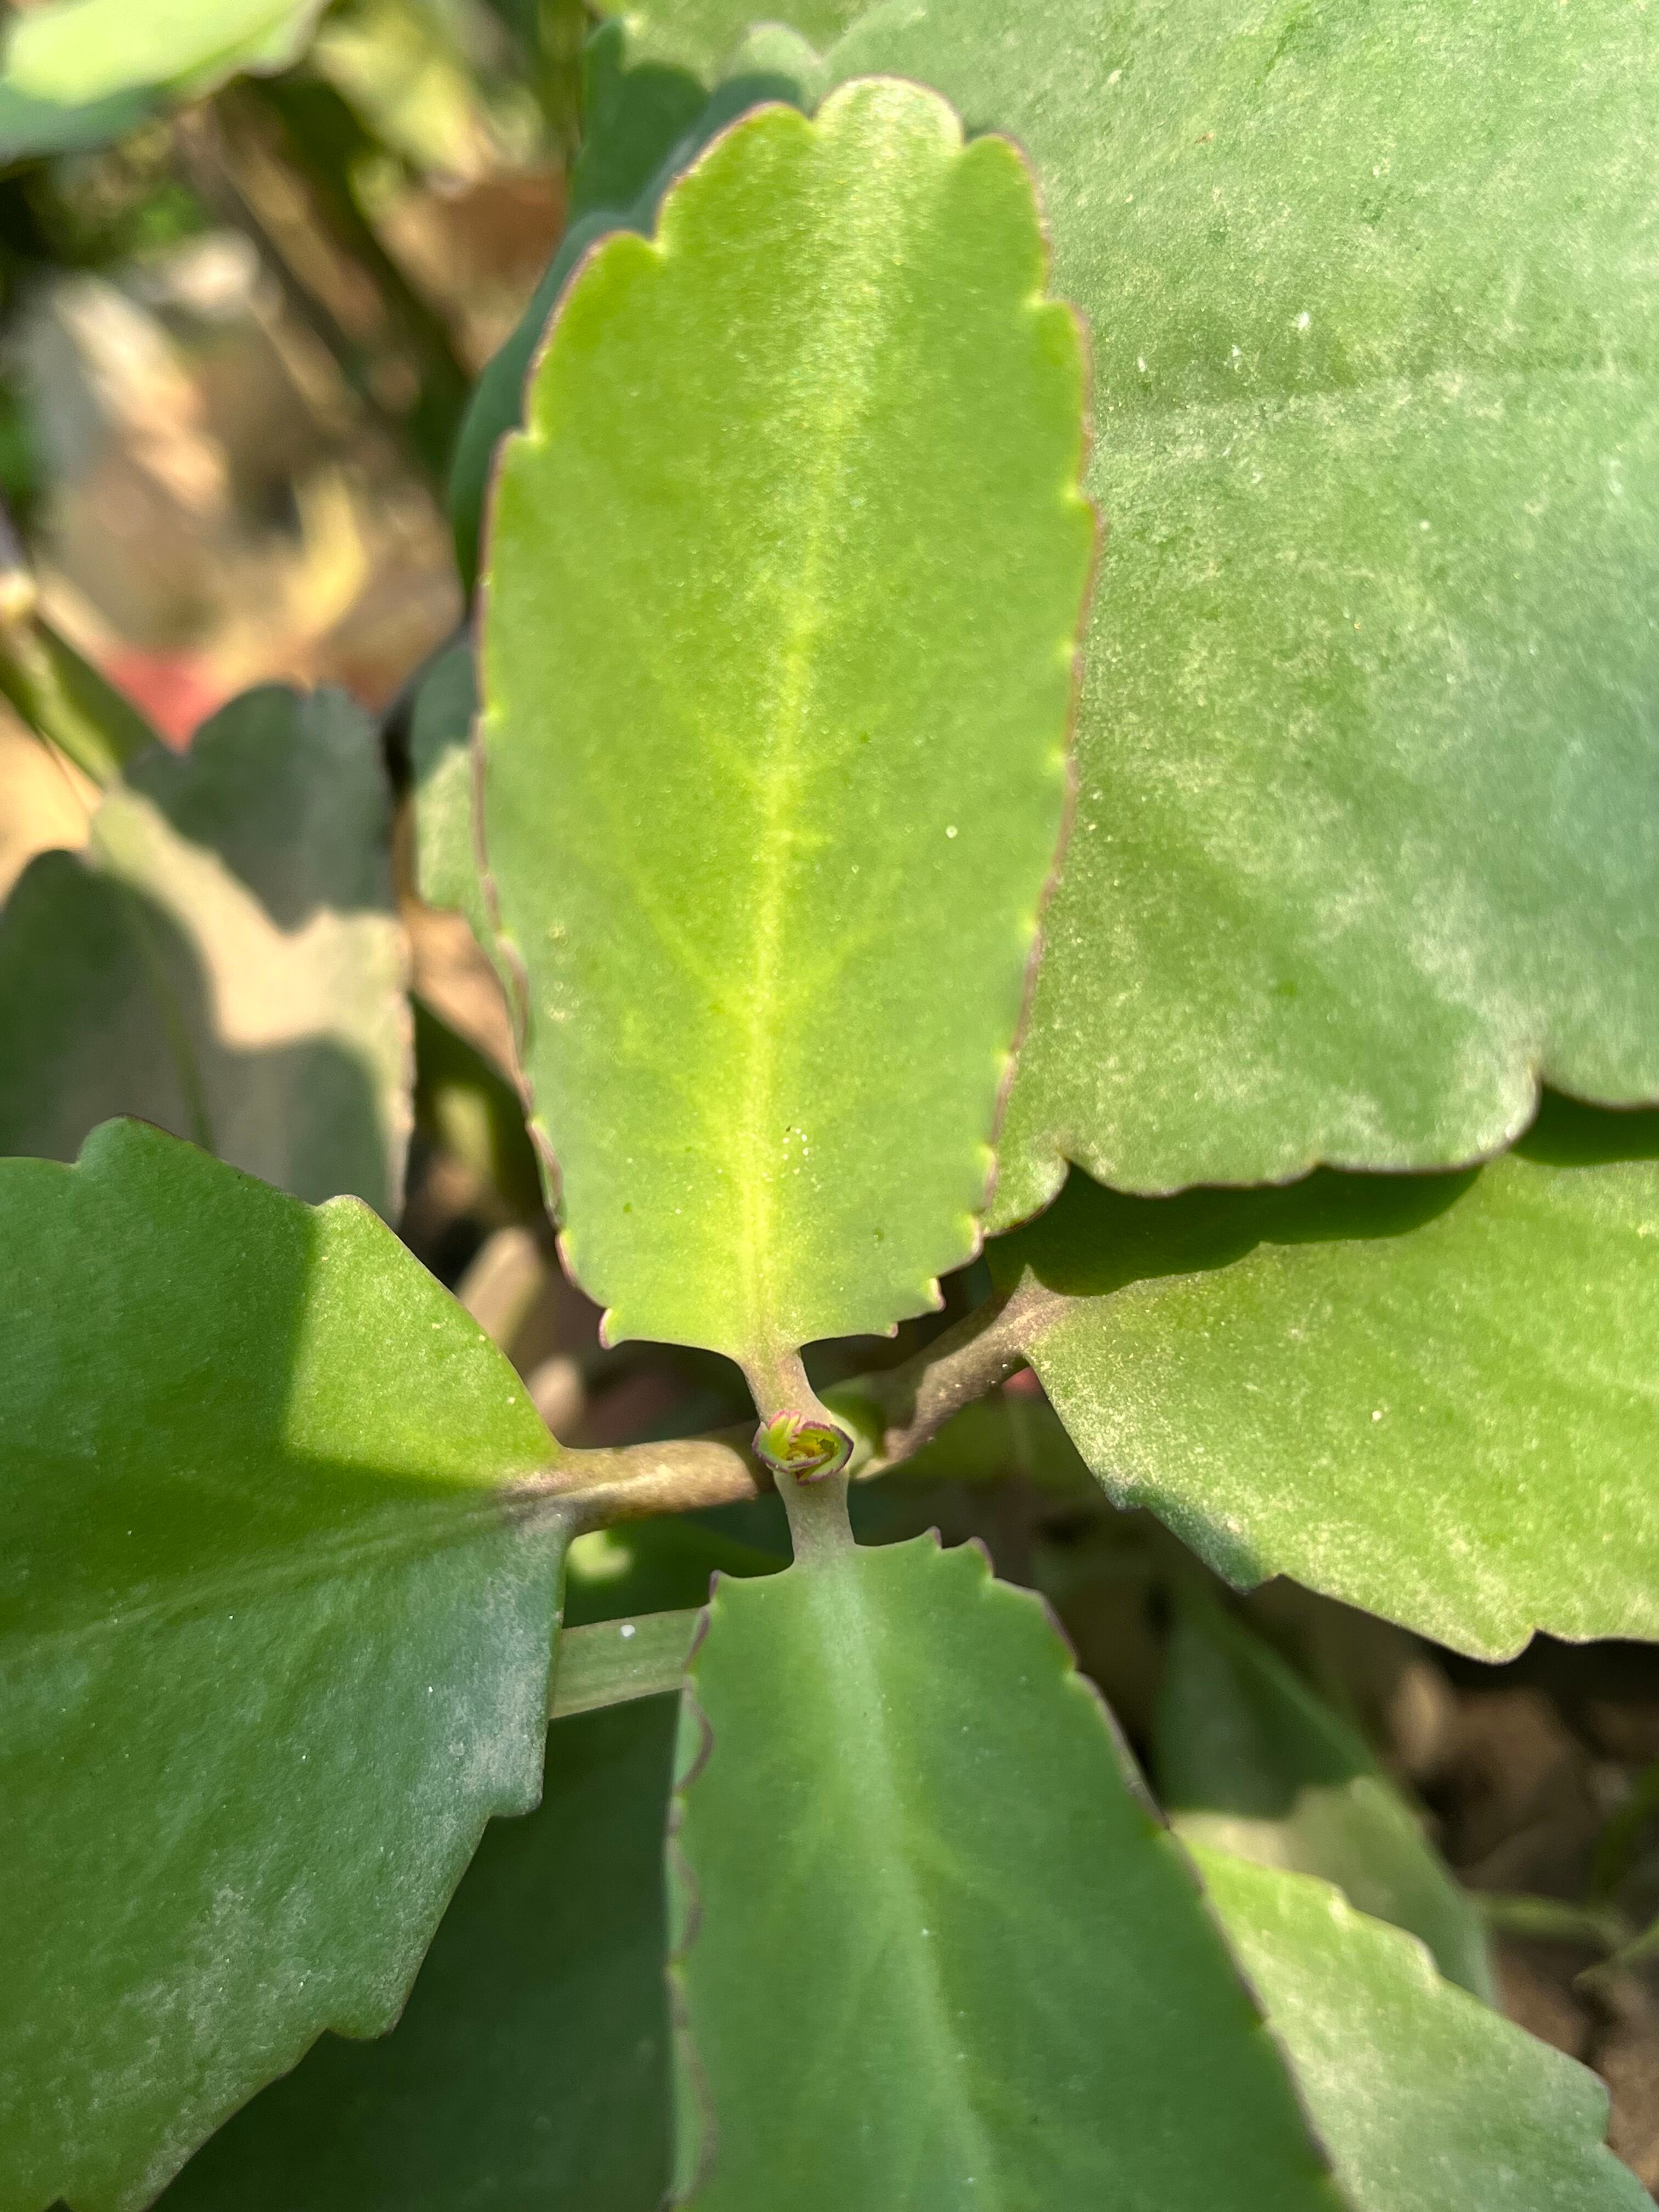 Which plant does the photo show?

pathorkuci
